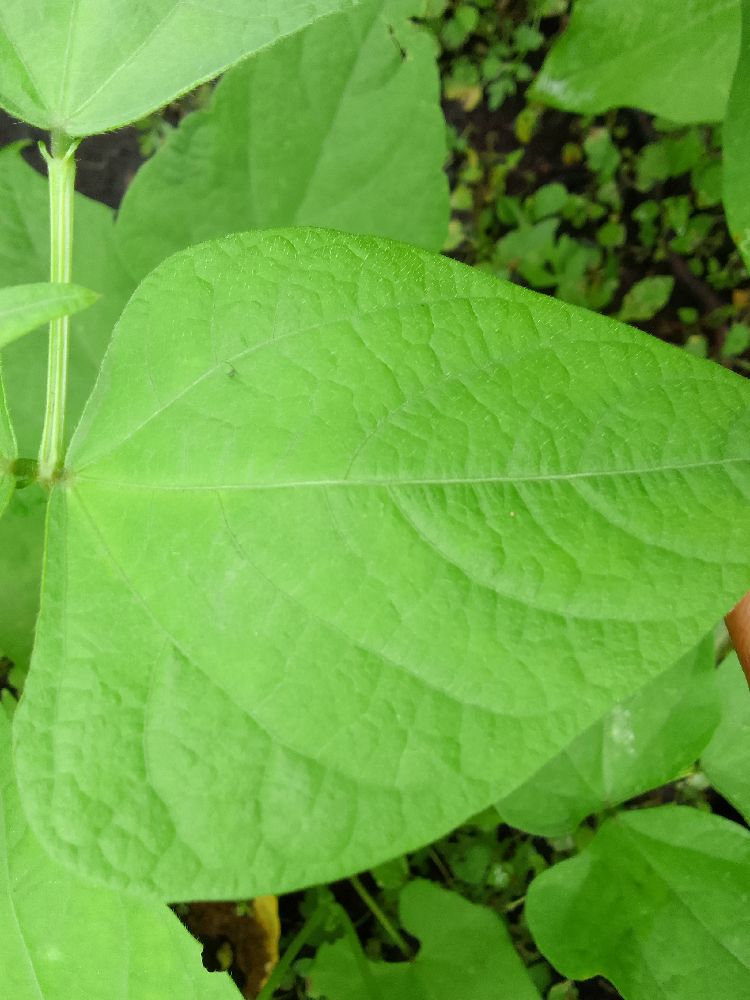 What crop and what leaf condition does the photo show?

common bean, healthy
